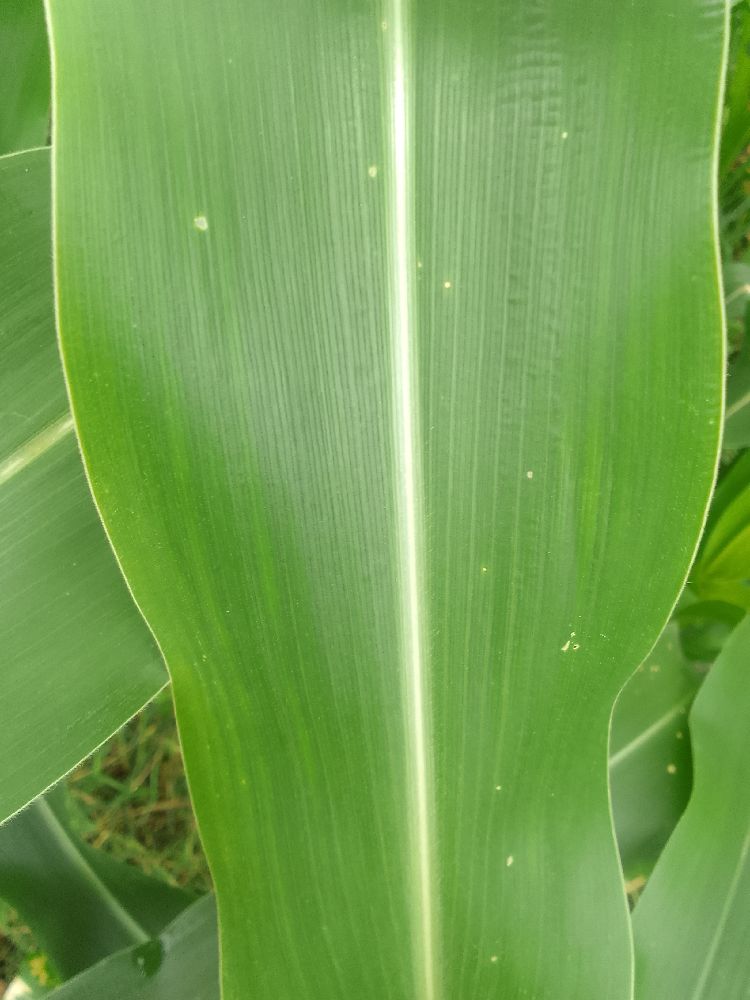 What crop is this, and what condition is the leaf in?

maize, healthy
